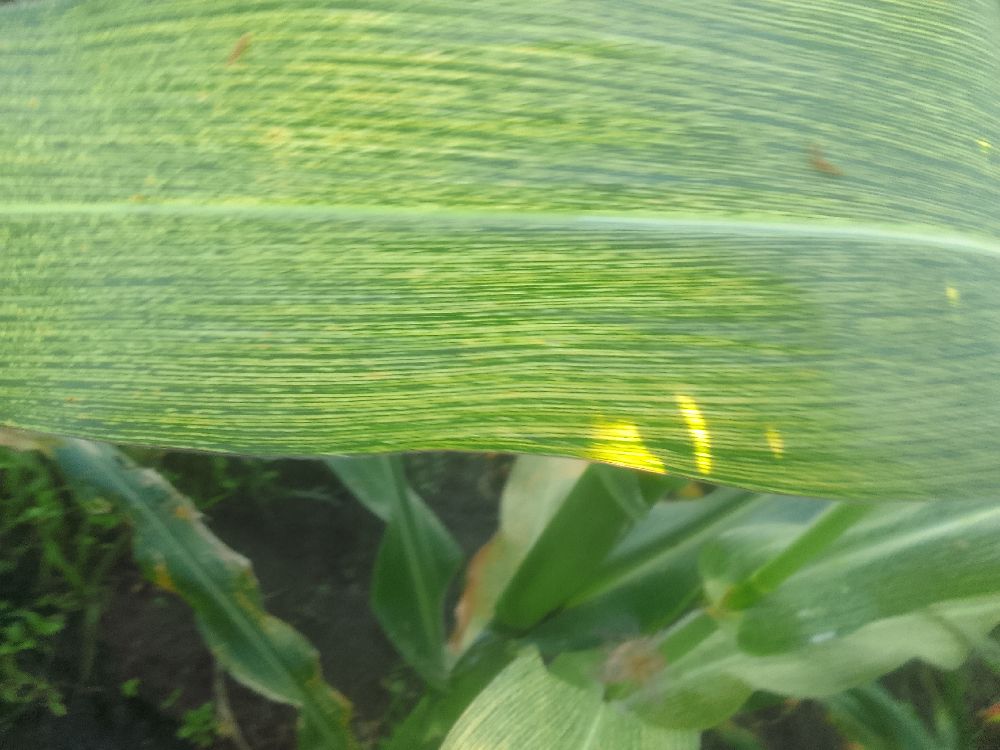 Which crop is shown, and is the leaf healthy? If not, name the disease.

maize, maize streak virus
